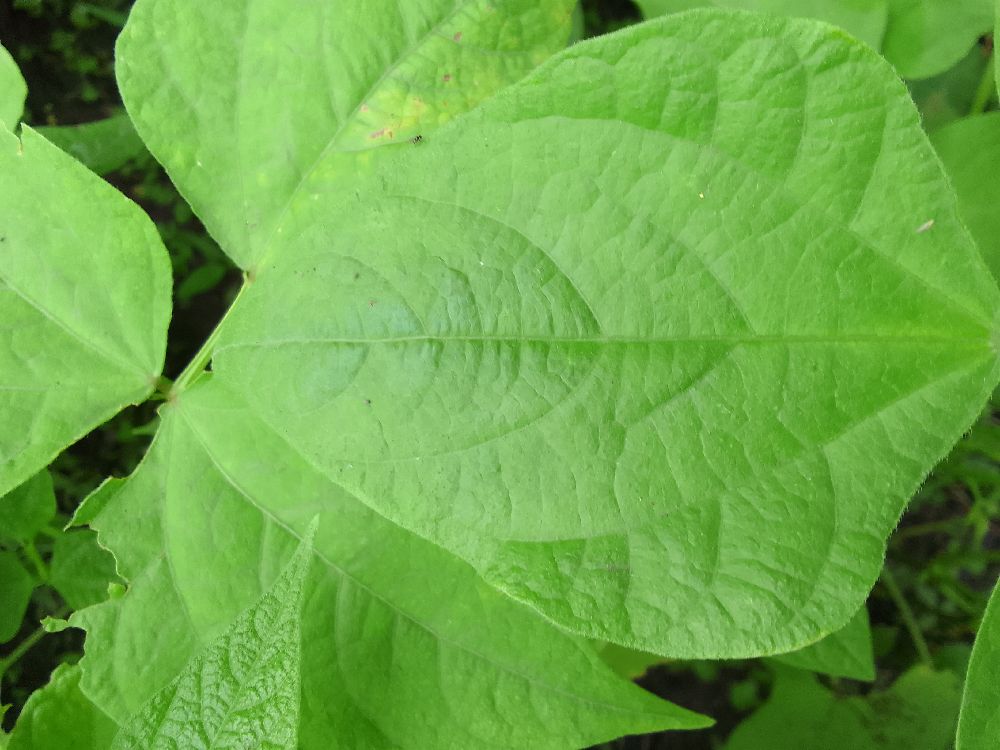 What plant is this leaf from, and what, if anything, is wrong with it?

common bean, healthy
